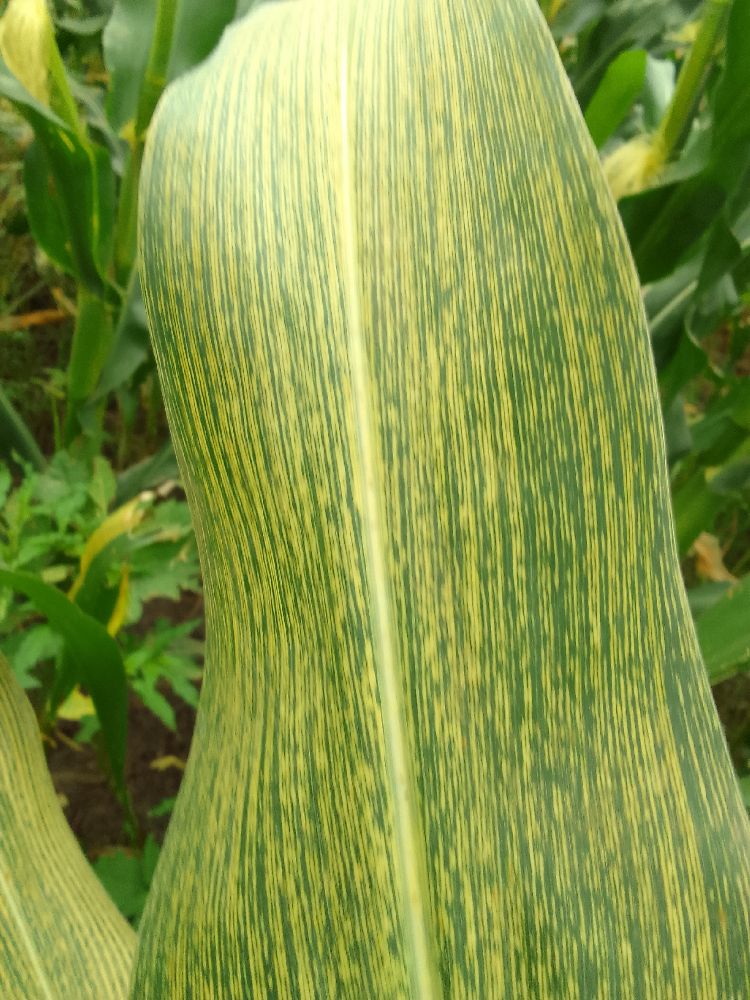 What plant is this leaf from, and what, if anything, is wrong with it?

maize, maize streak virus
